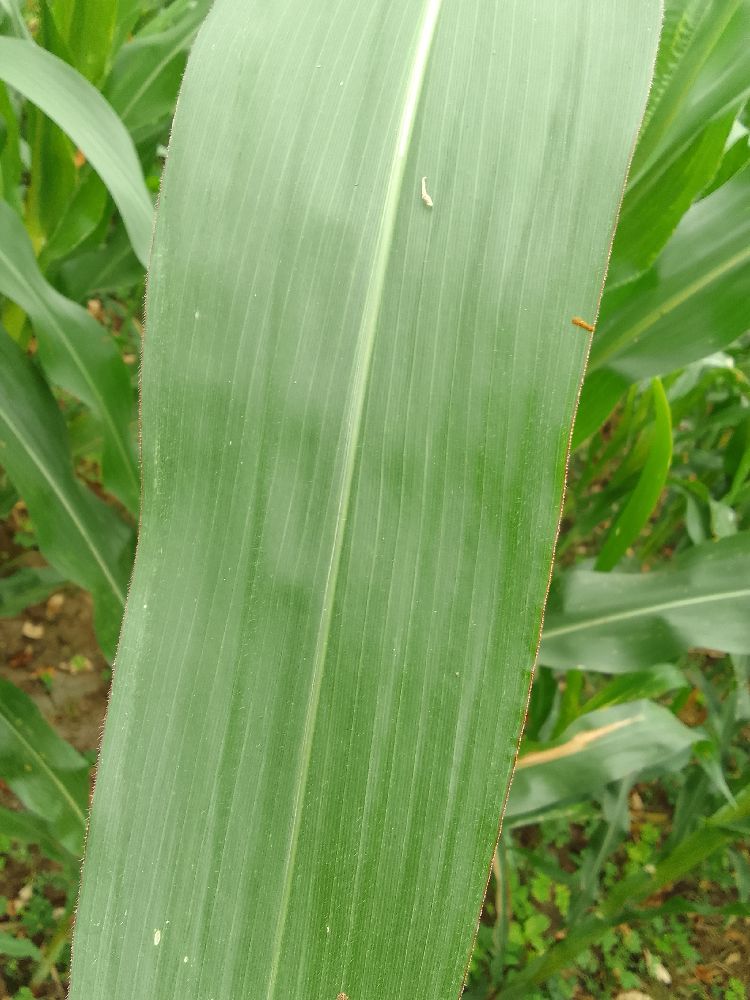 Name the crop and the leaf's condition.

maize, healthy
